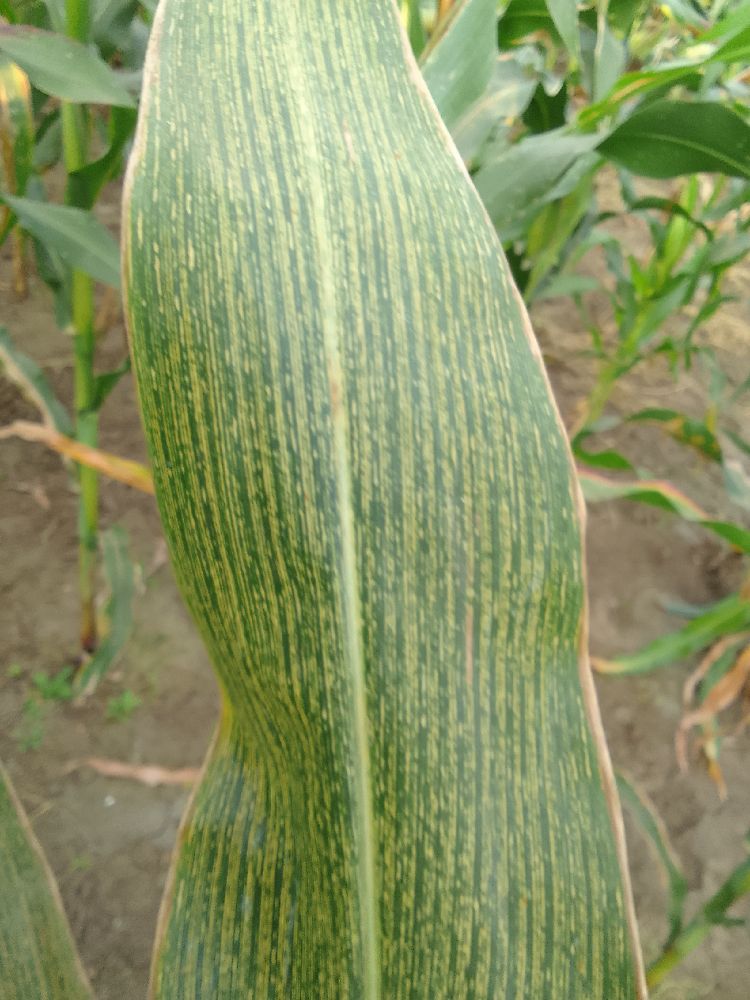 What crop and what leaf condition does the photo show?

maize, maize streak virus
